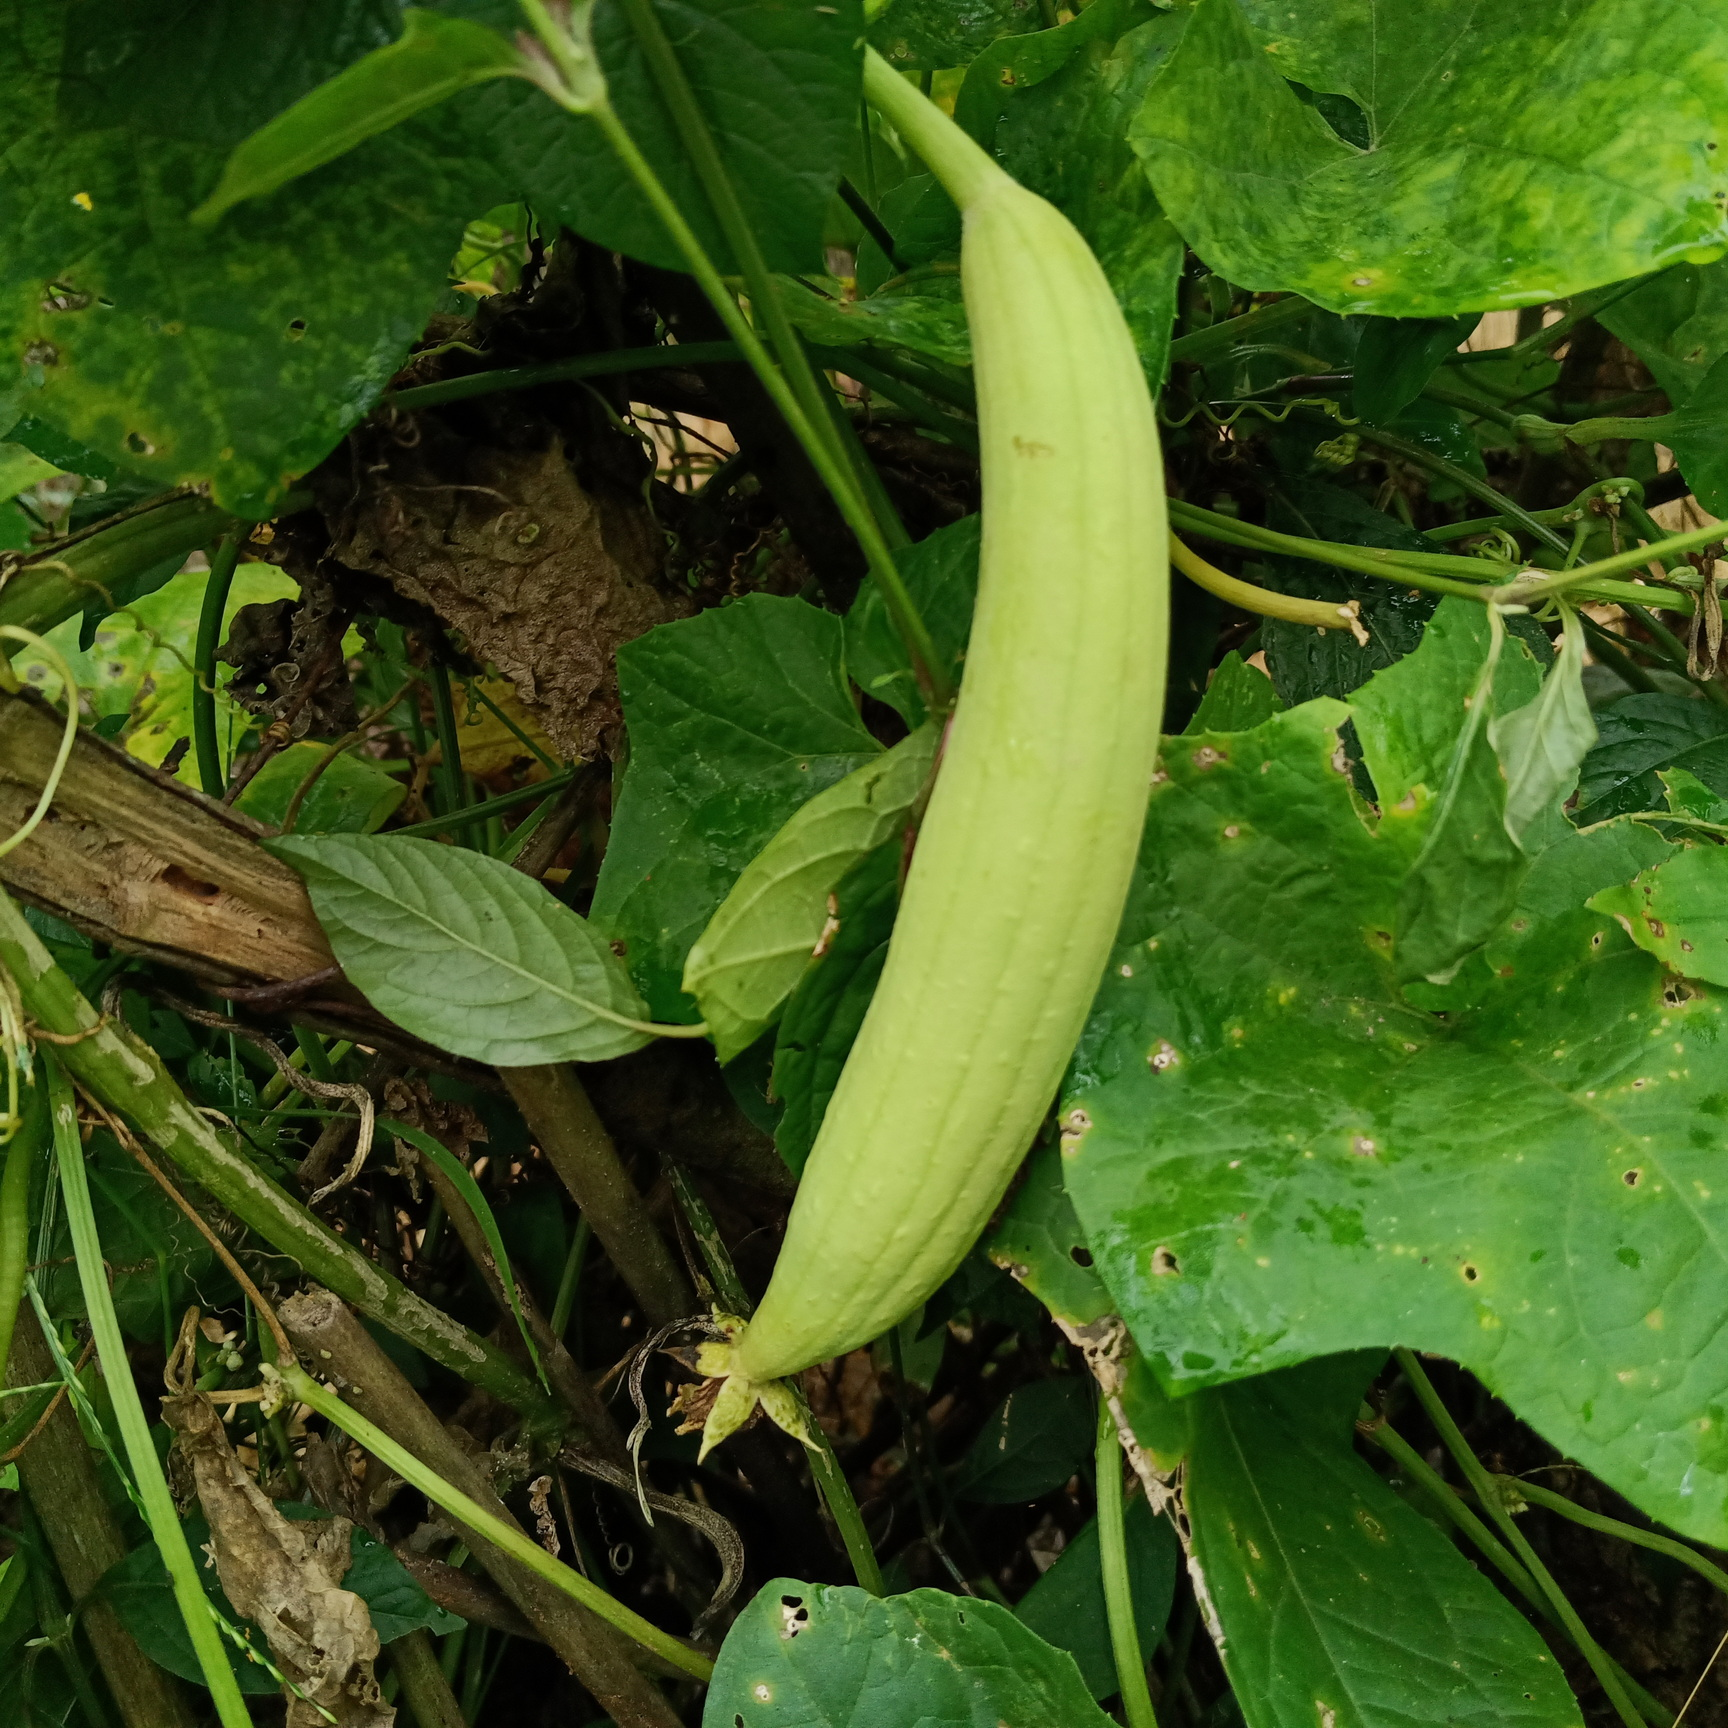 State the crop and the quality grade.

luffa, fresh
